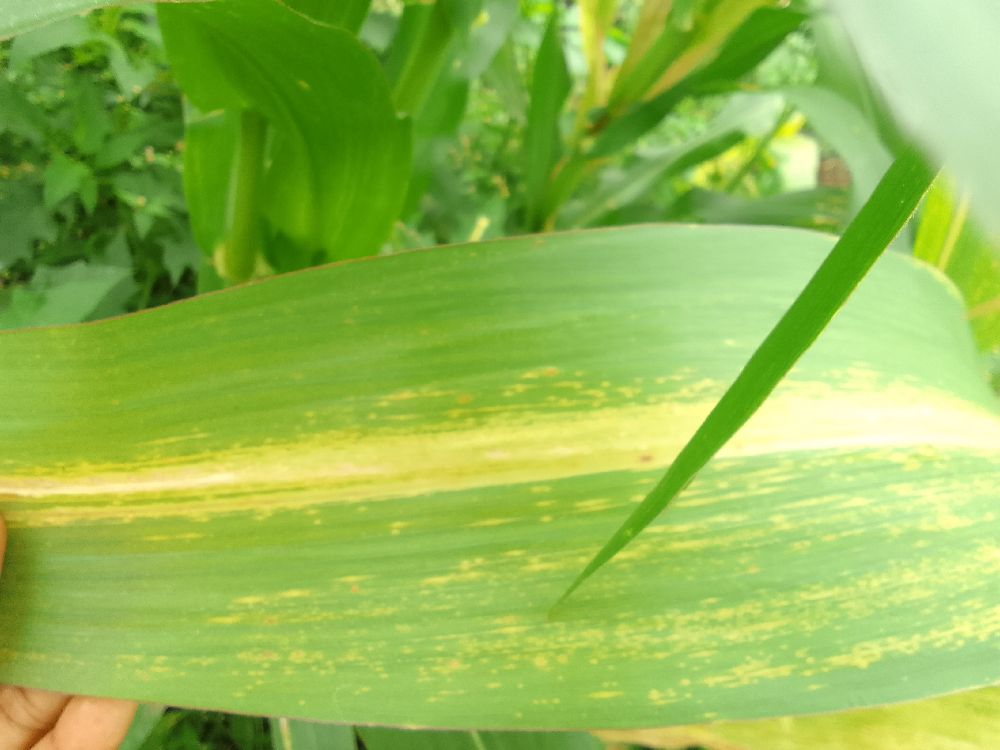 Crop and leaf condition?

maize, maize lethal necrosis
